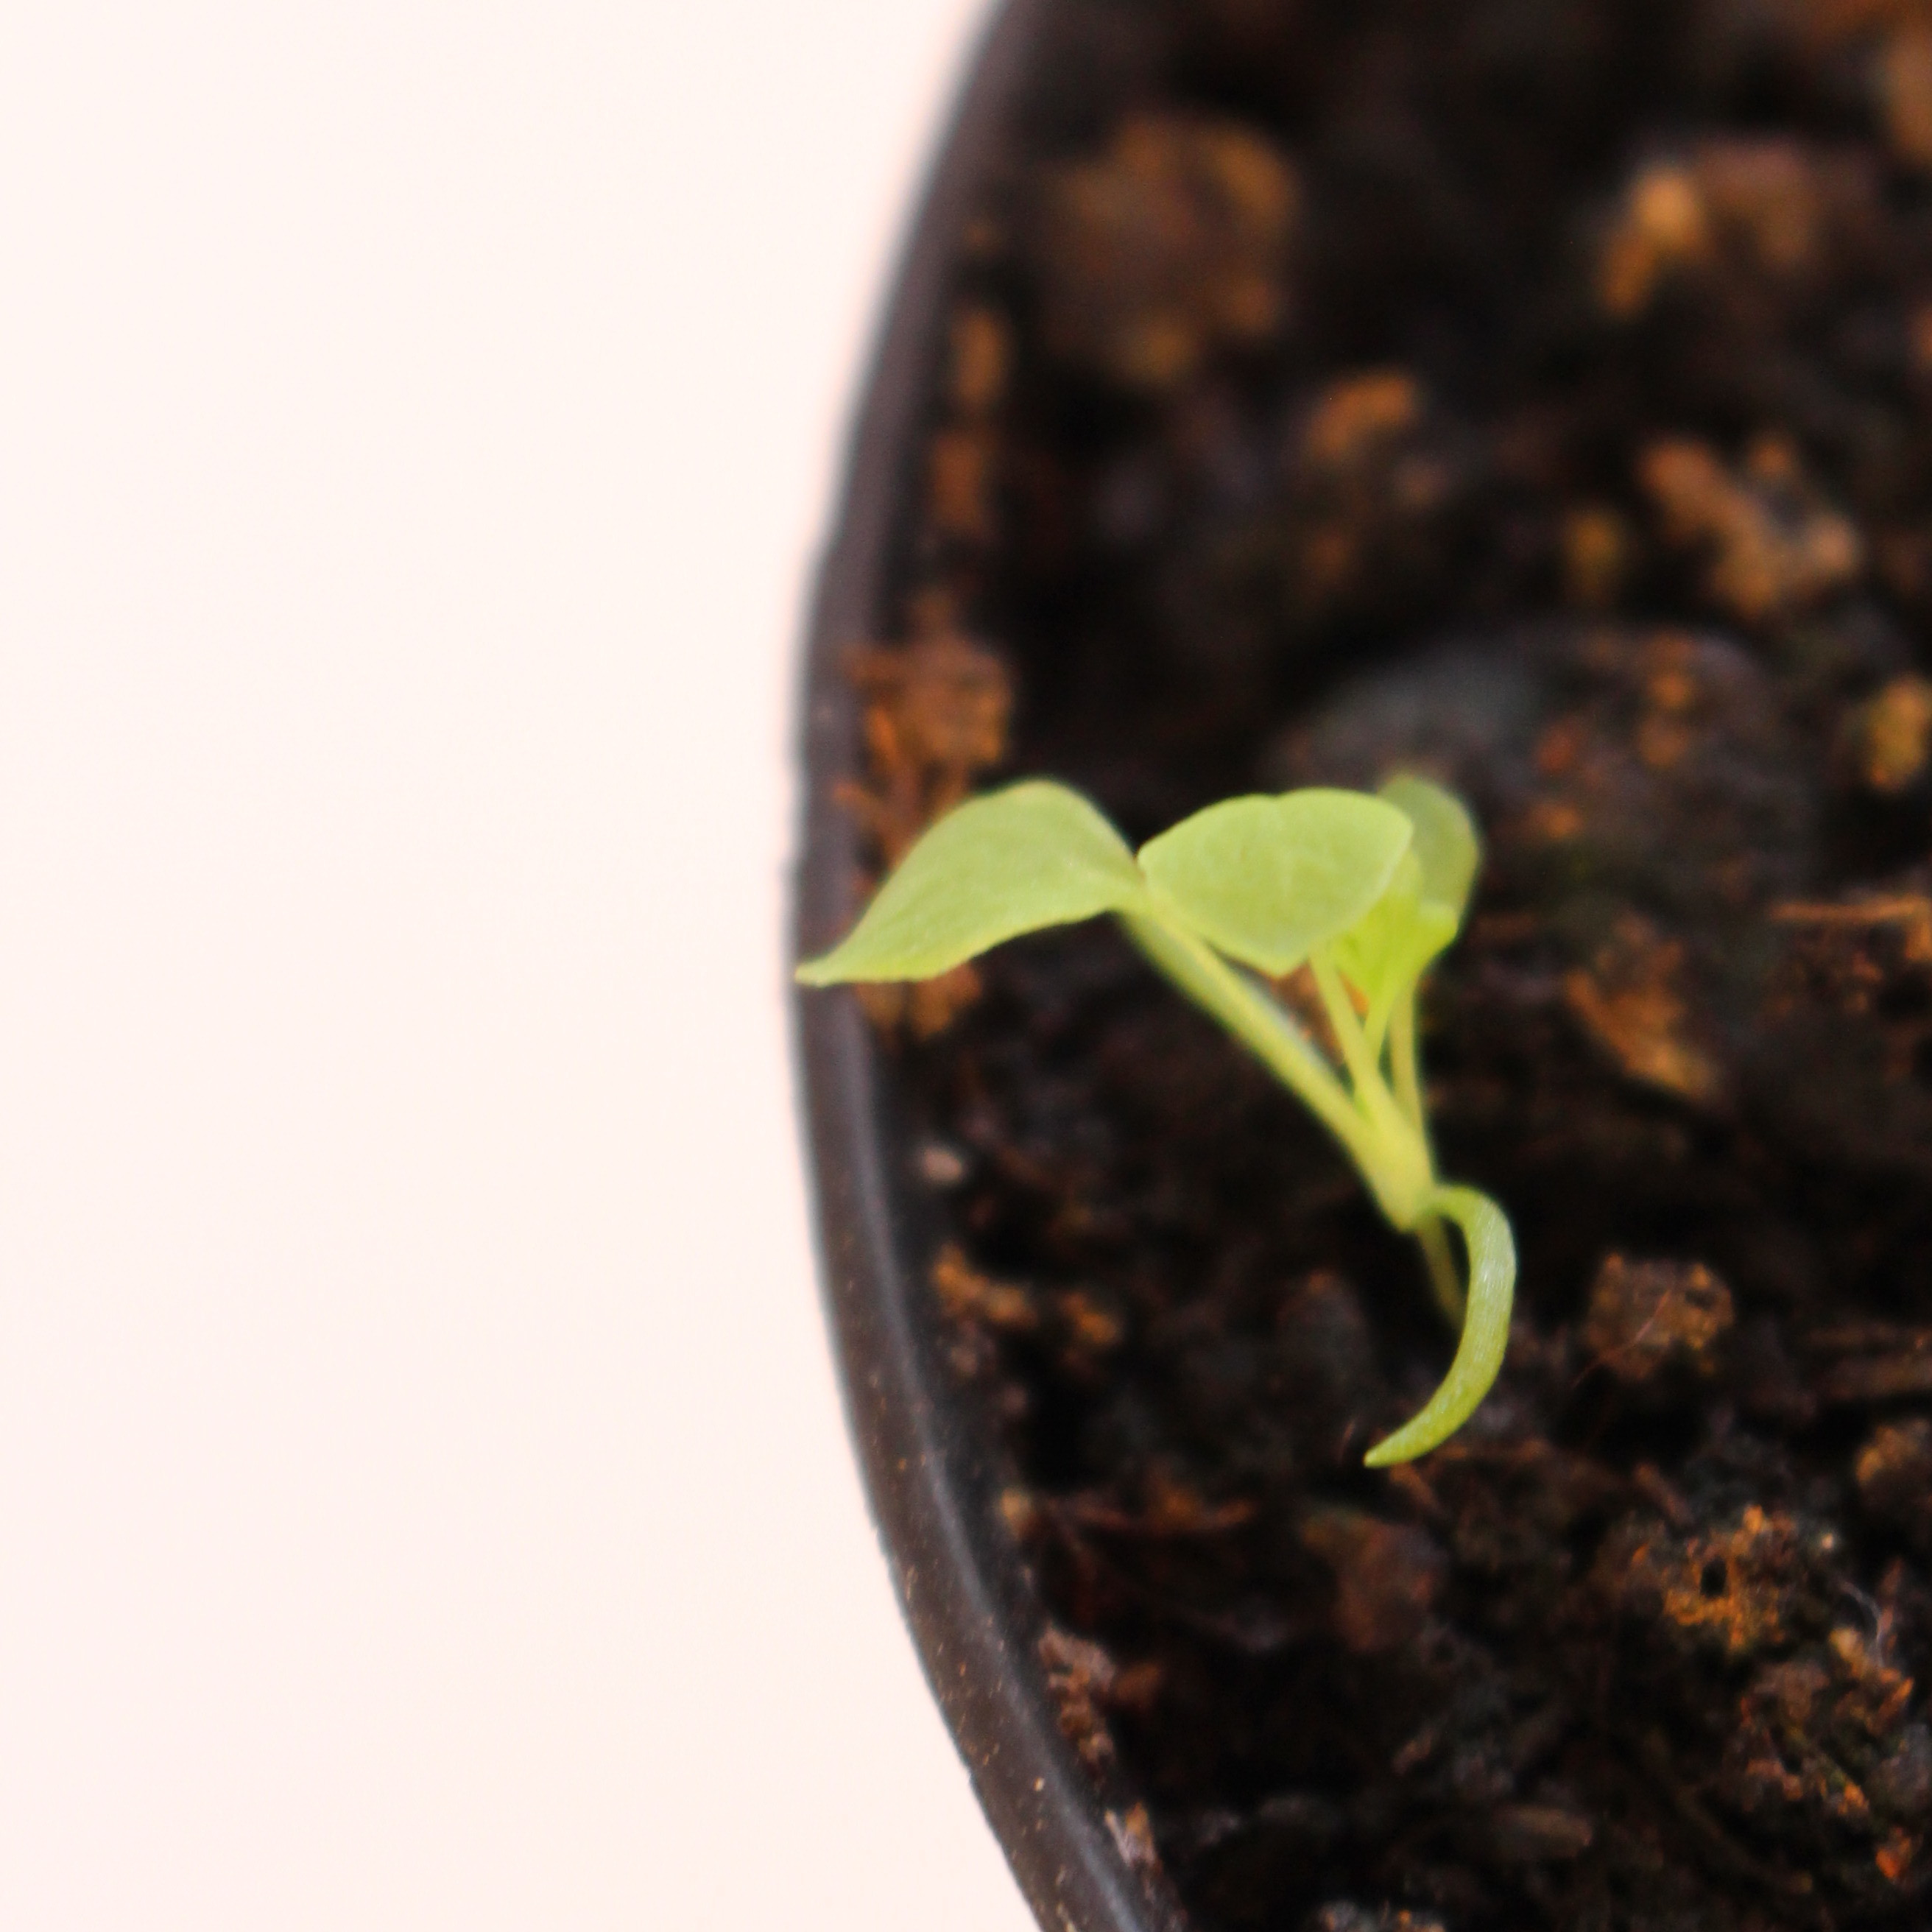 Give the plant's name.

Papaver rhoeas
